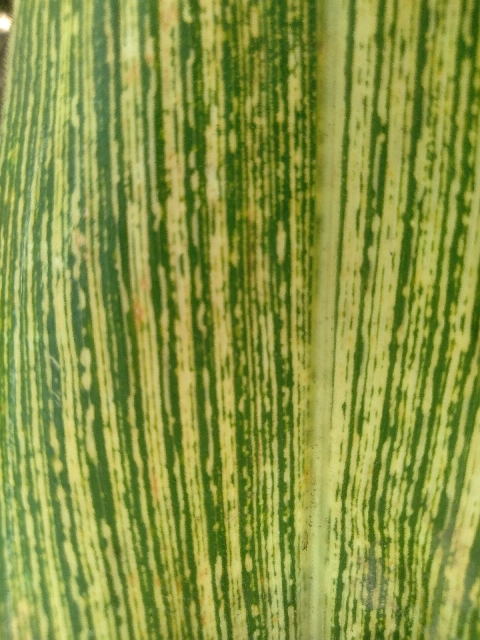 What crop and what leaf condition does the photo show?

maize, maize streak virus
